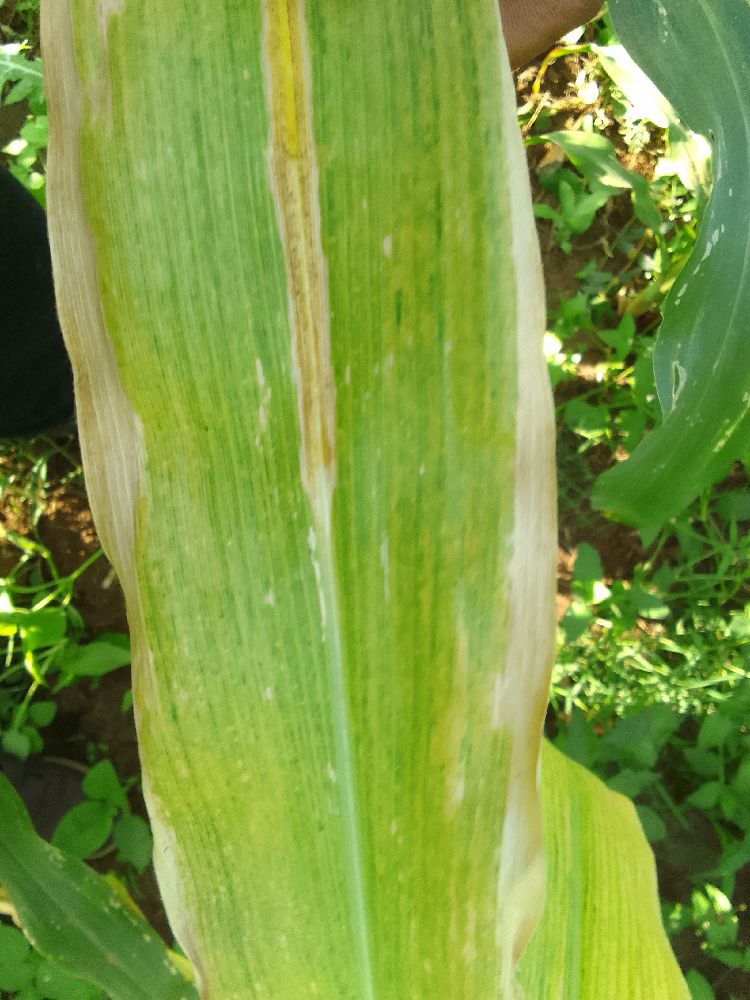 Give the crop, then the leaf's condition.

maize, maize lethal necrosis
